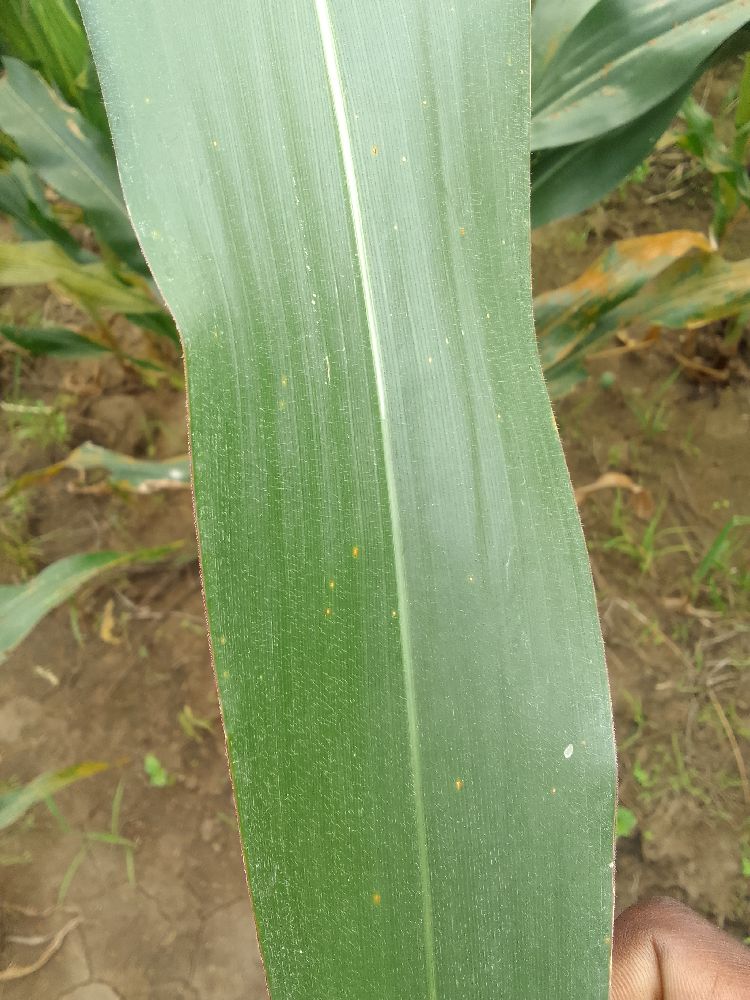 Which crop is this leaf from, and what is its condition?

maize, healthy
